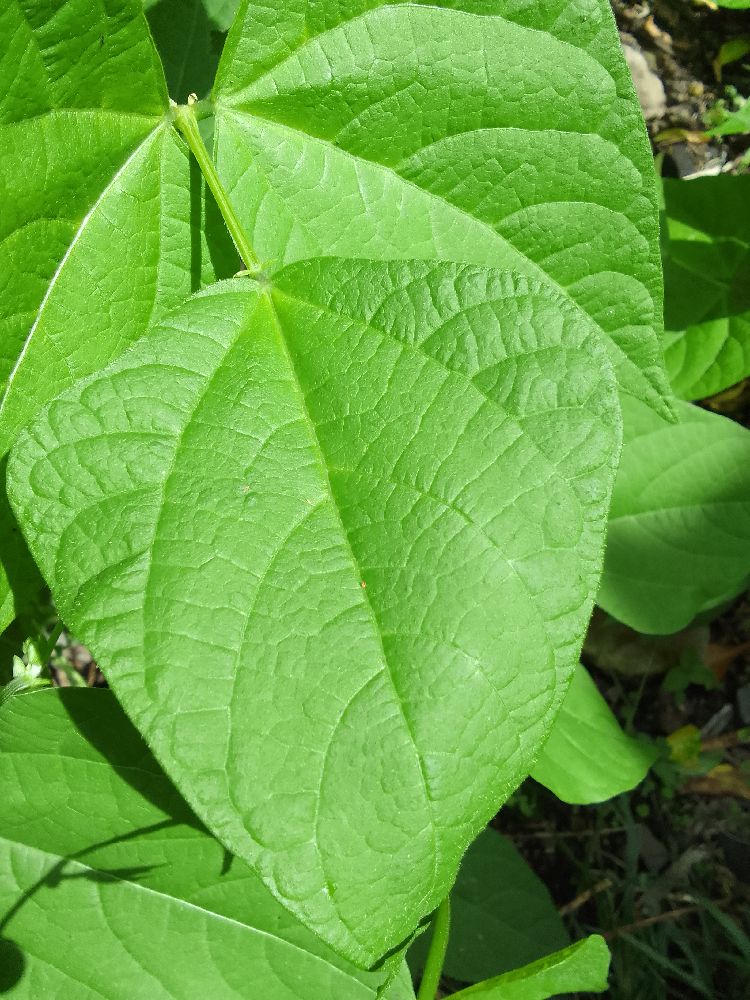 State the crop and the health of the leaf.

common bean, healthy
